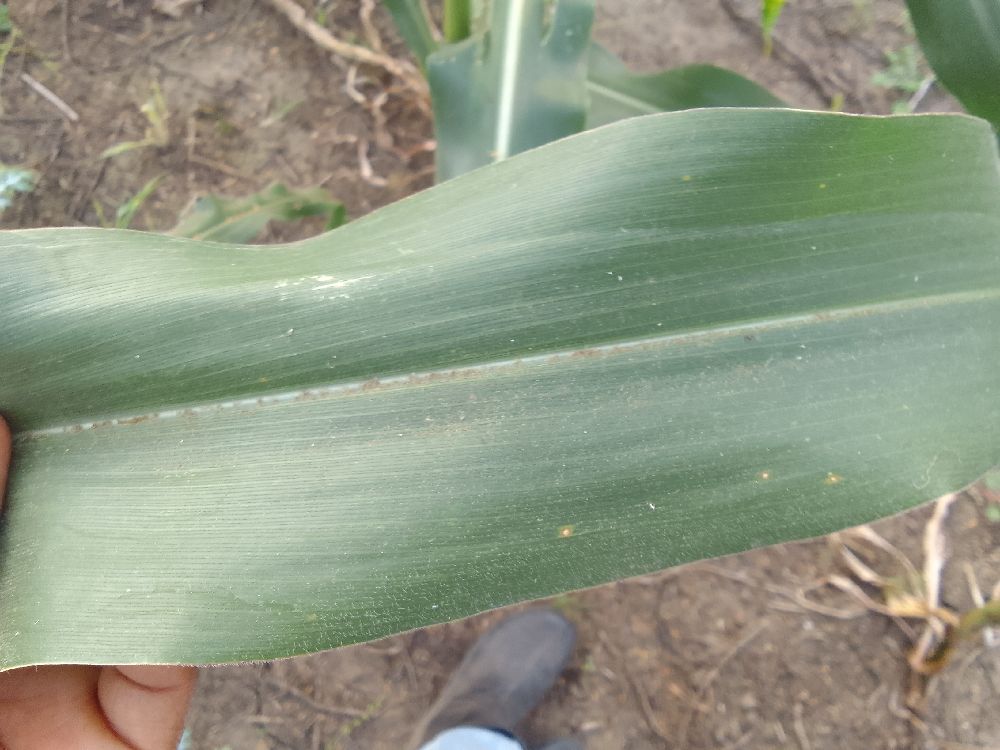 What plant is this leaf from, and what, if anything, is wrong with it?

maize, healthy
